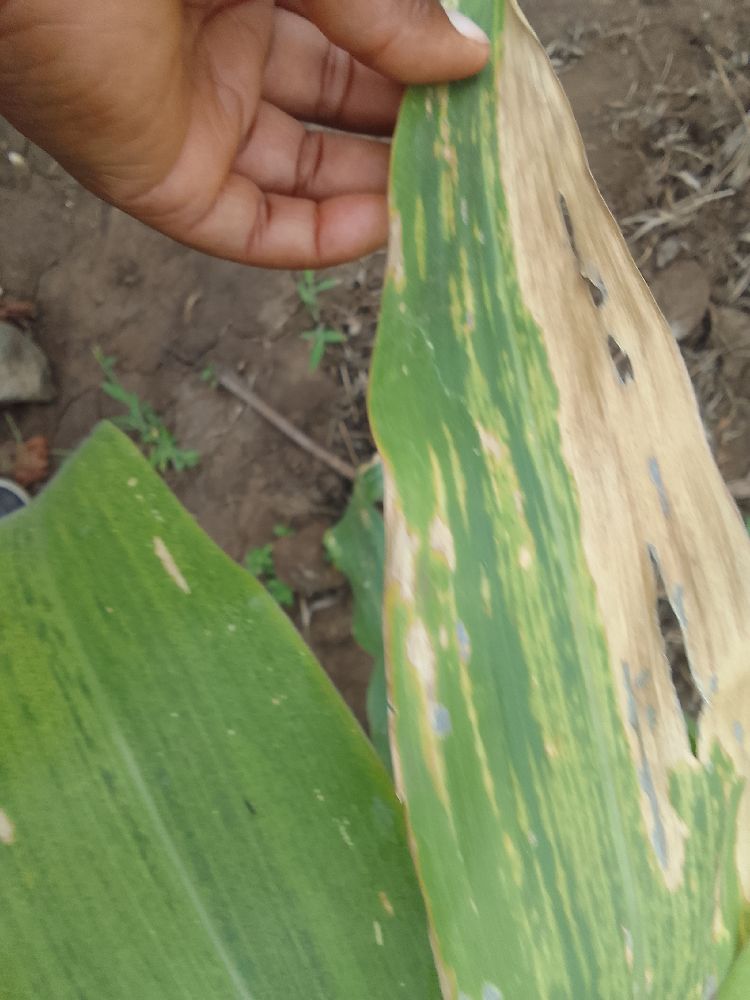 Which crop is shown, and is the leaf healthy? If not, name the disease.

maize, maize lethal necrosis
